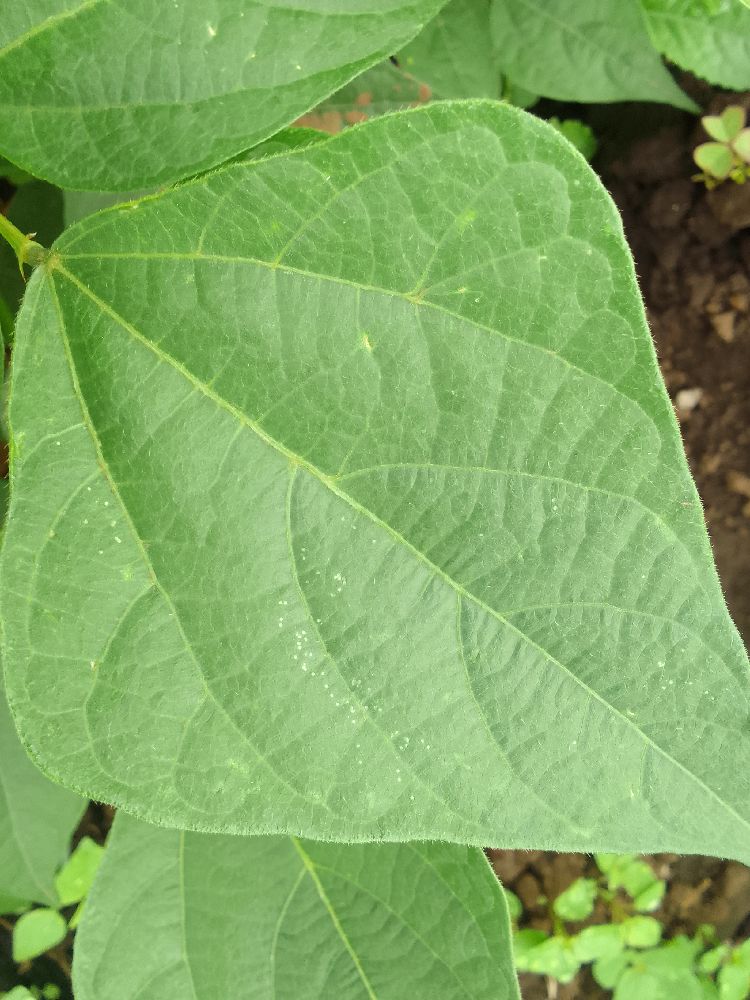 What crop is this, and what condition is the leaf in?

common bean, healthy
